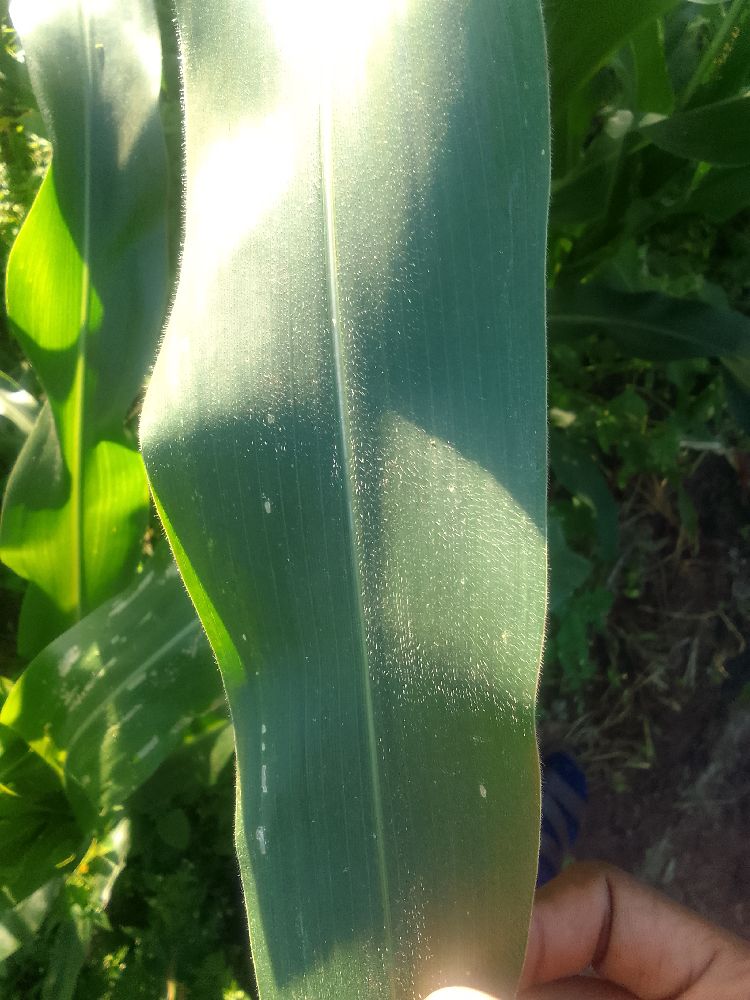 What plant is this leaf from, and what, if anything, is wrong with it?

maize, healthy
